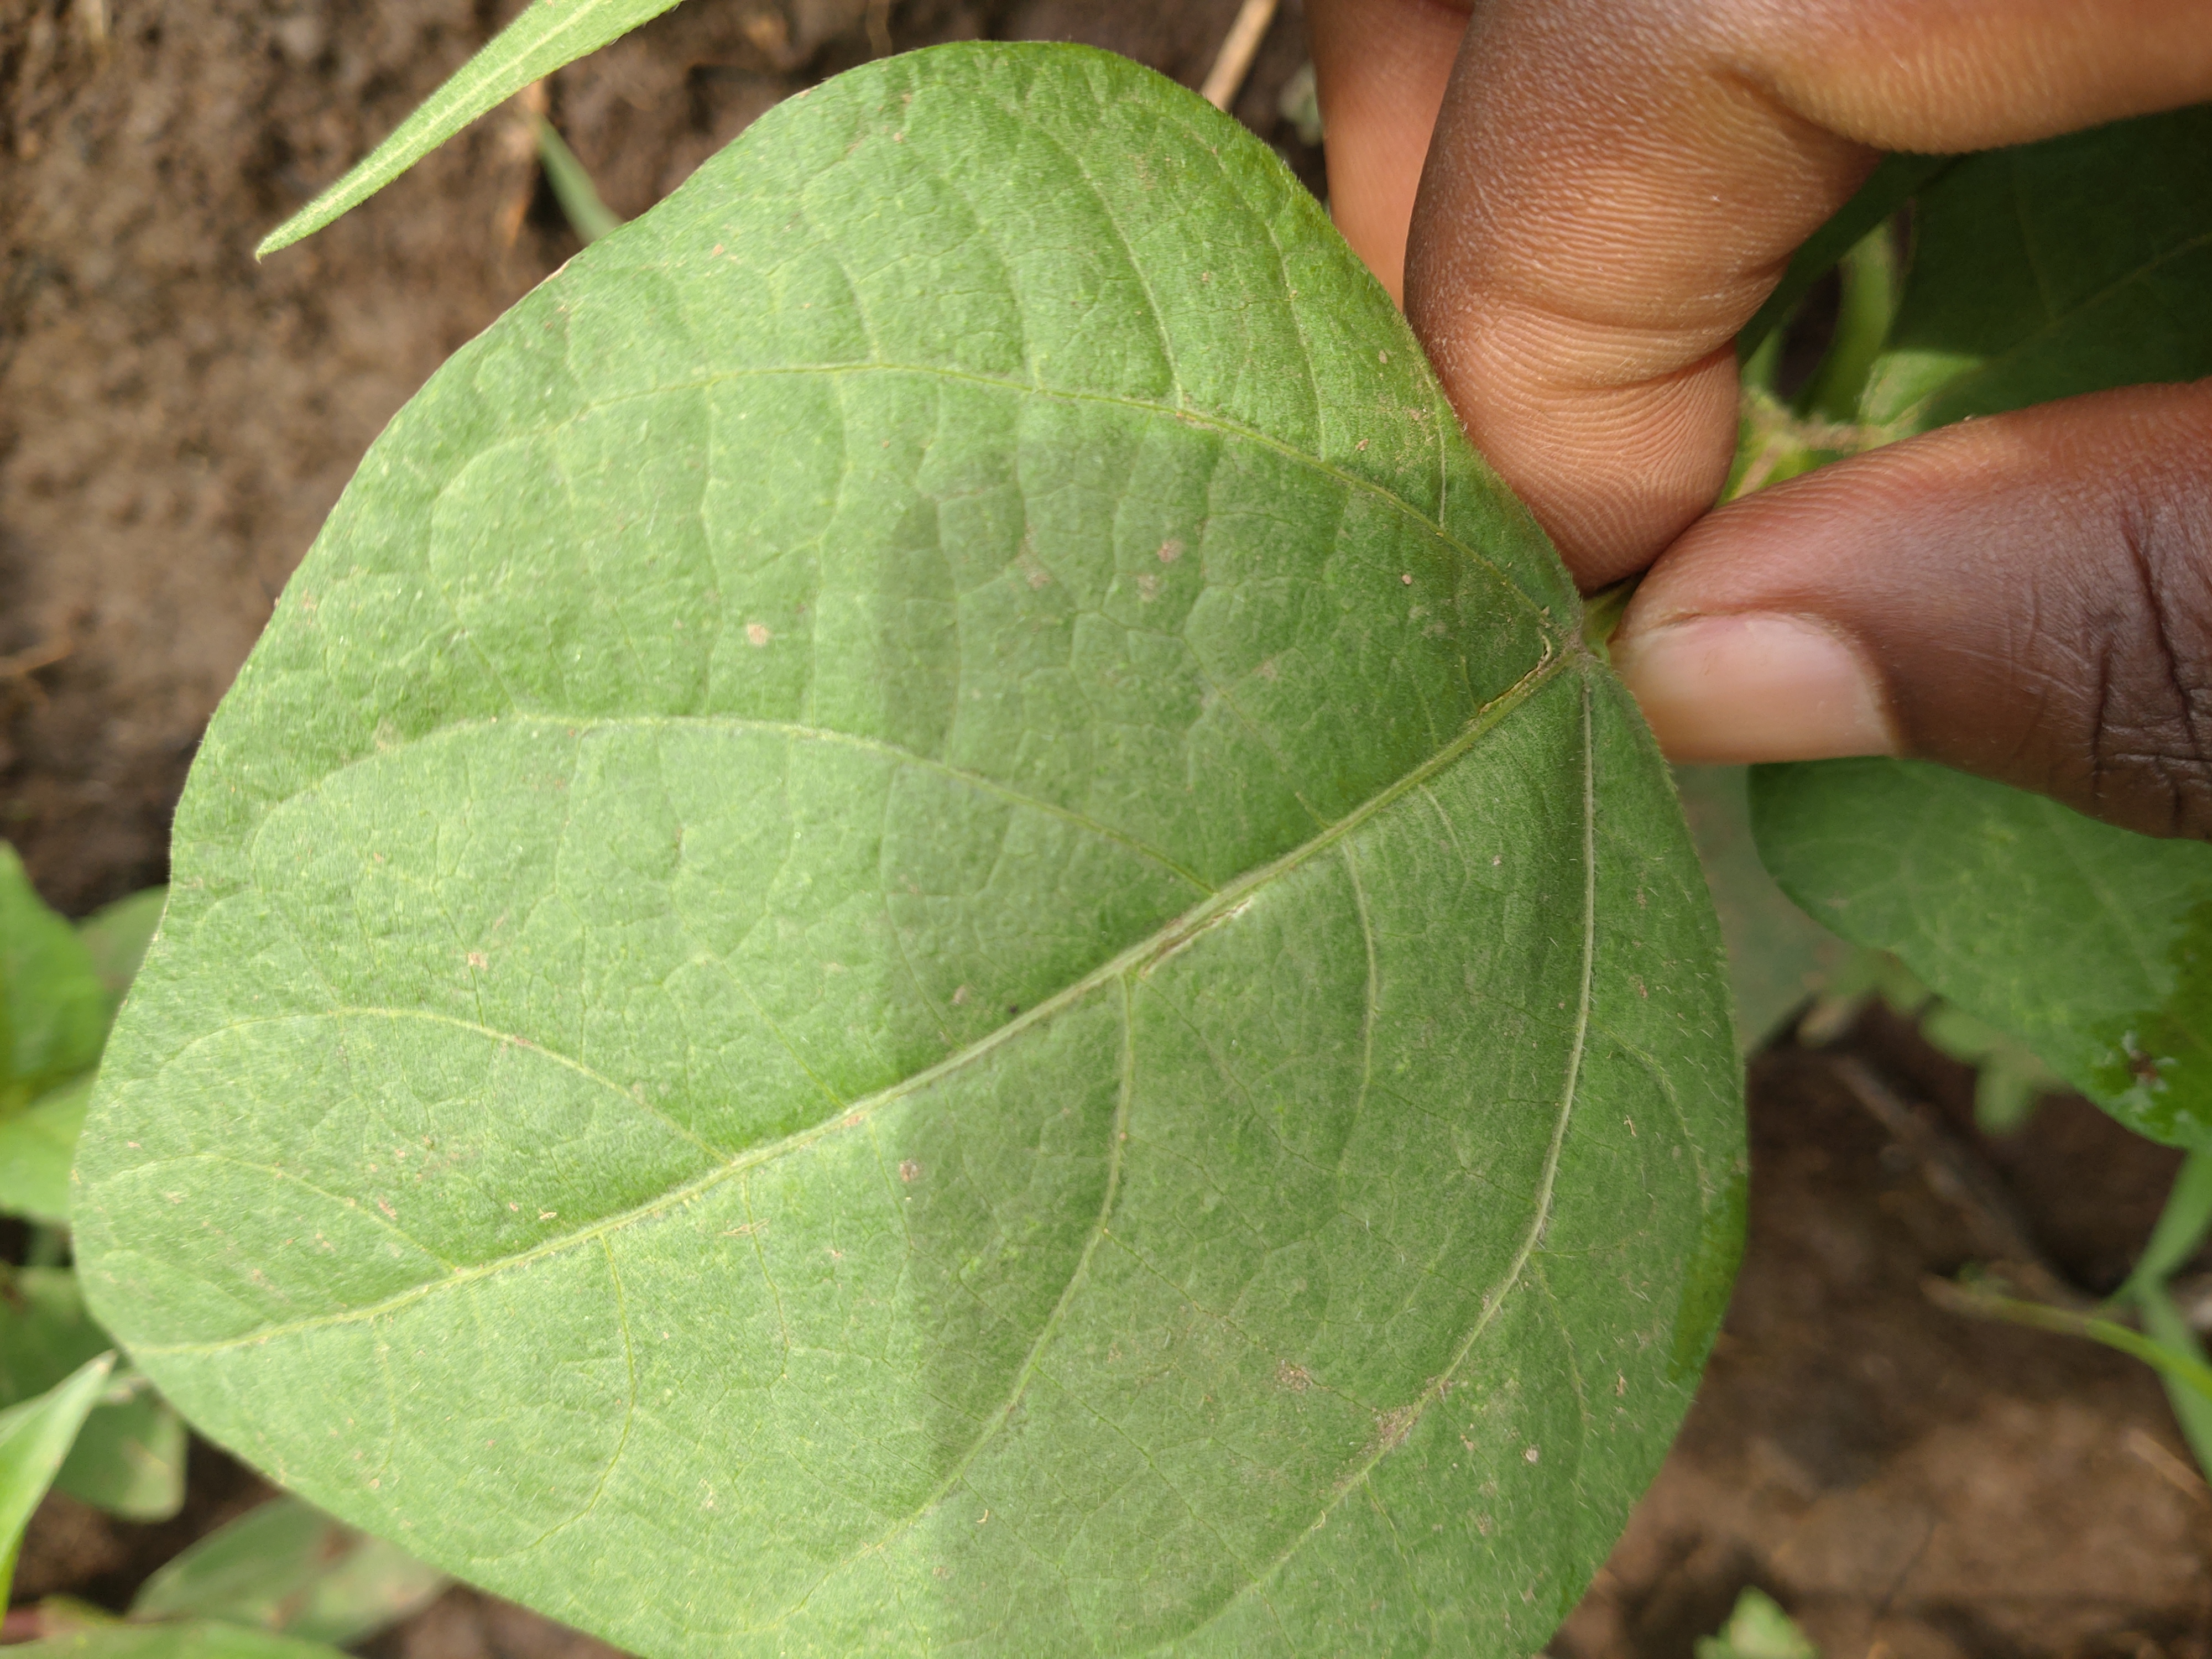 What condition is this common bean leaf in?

healthy
